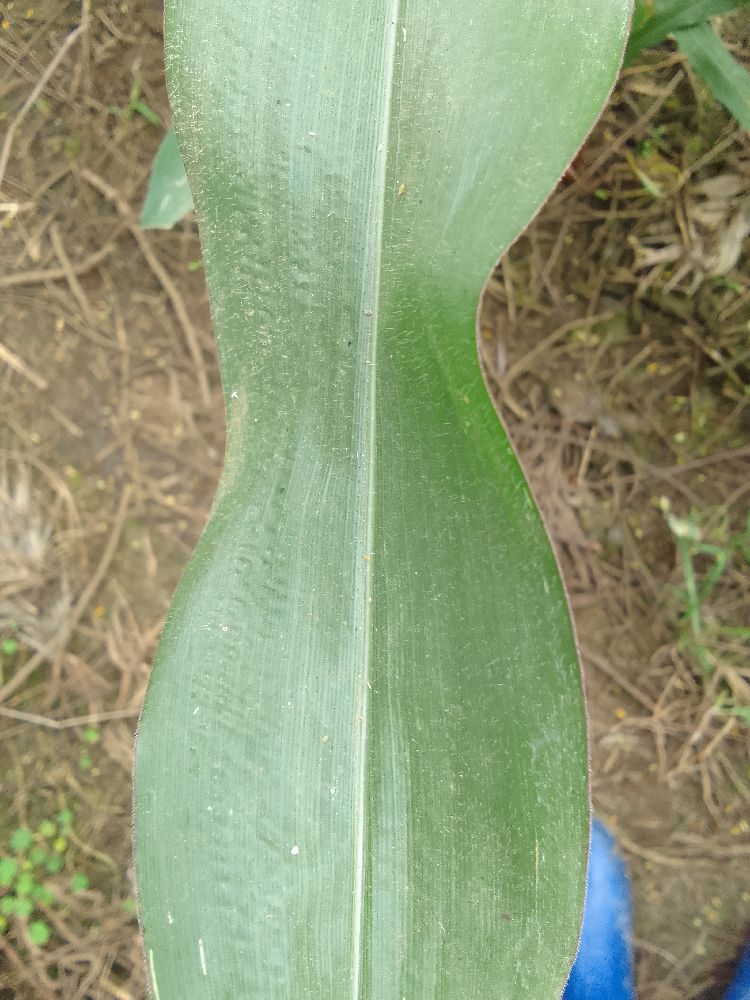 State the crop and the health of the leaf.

maize, healthy
